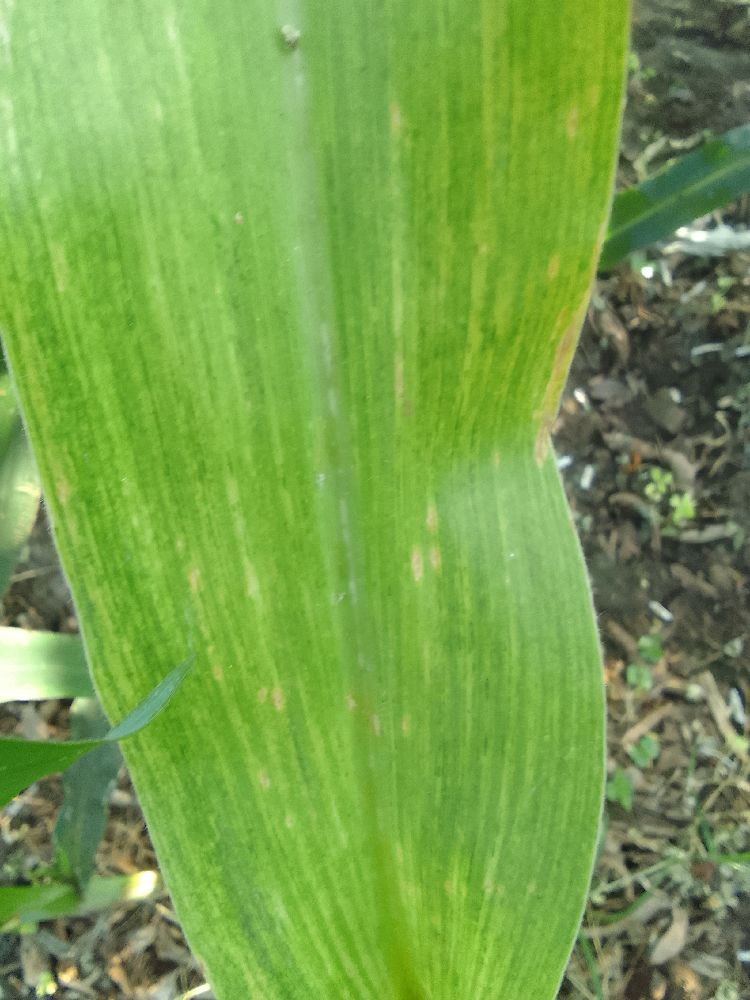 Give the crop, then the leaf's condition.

maize, maize lethal necrosis
